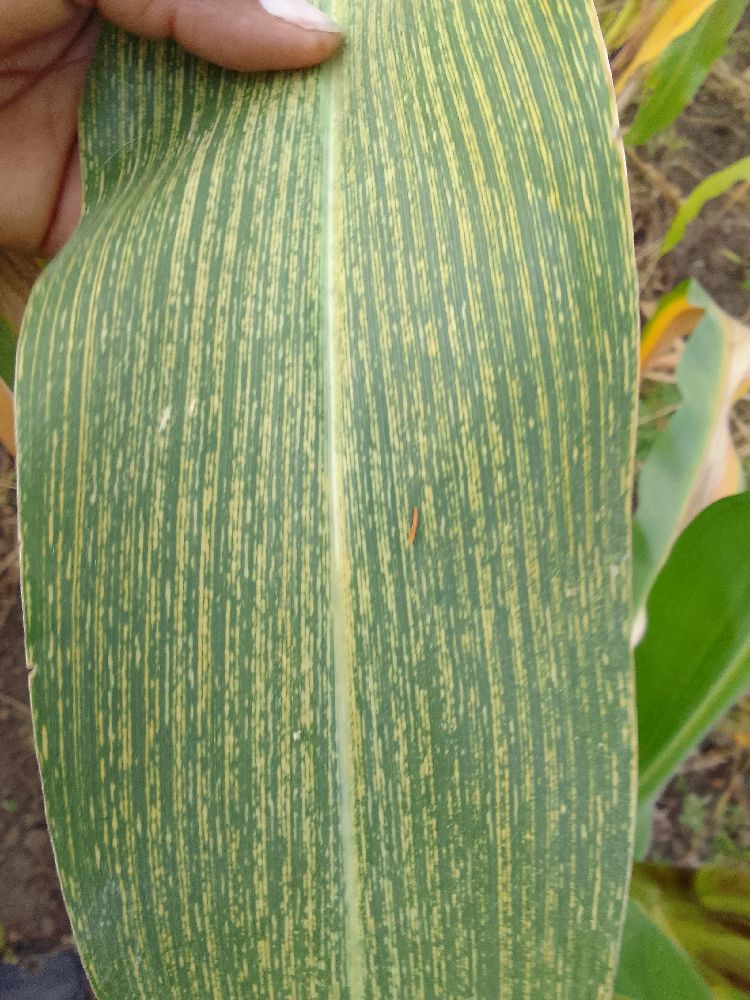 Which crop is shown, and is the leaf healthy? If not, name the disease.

maize, maize streak virus
